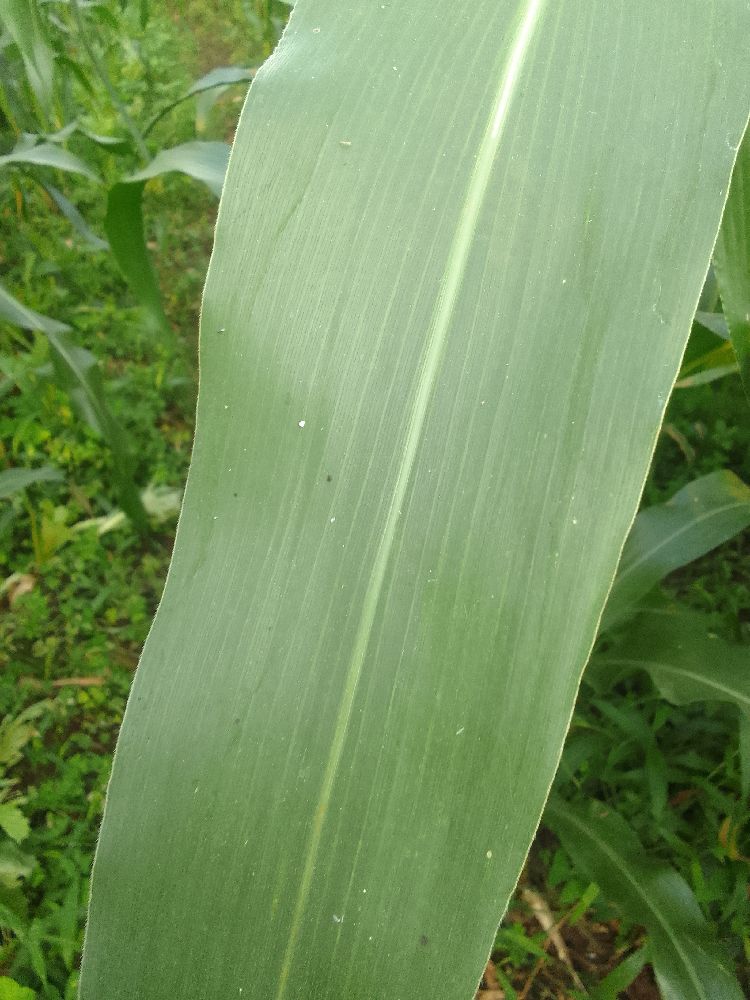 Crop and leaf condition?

maize, healthy
